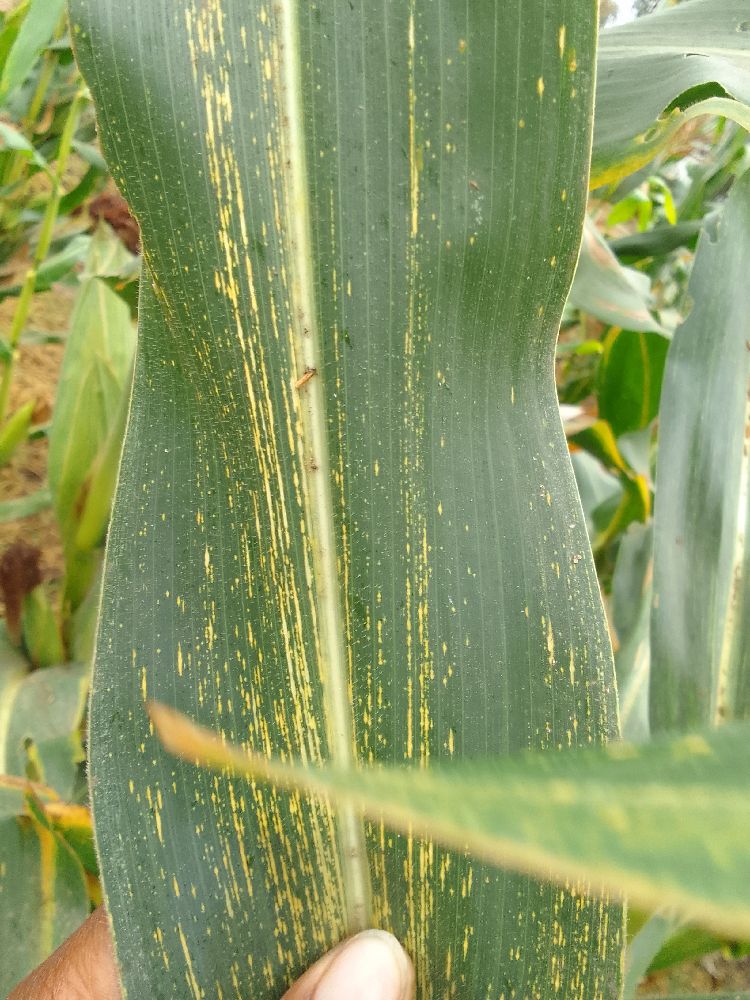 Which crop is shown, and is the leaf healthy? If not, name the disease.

maize, maize streak virus
